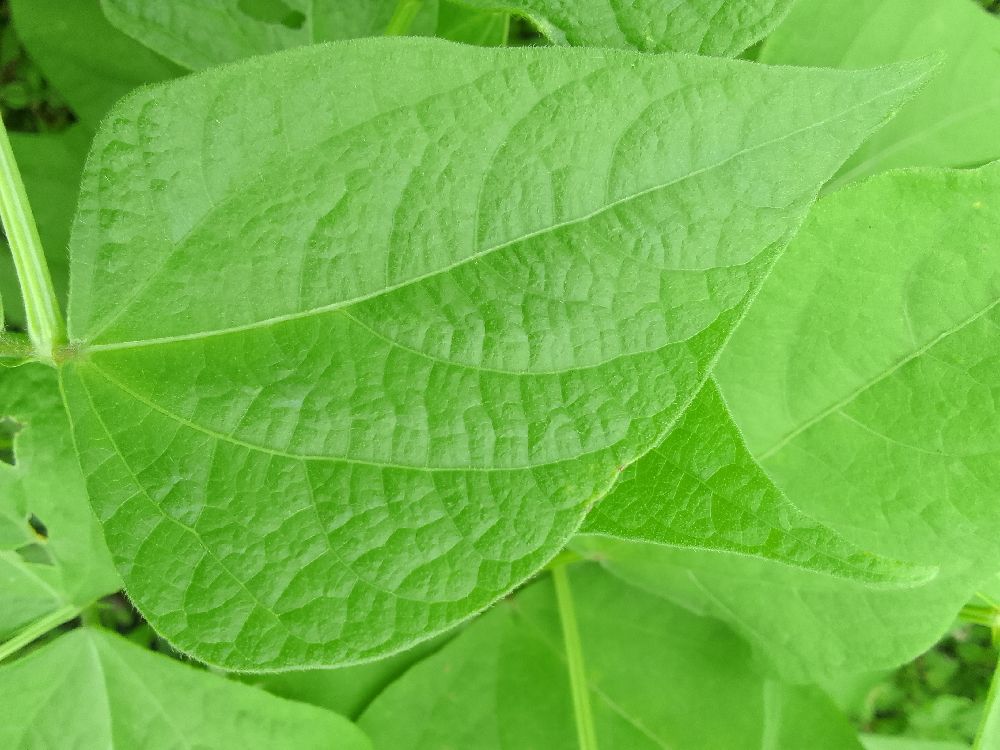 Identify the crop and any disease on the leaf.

common bean, healthy
